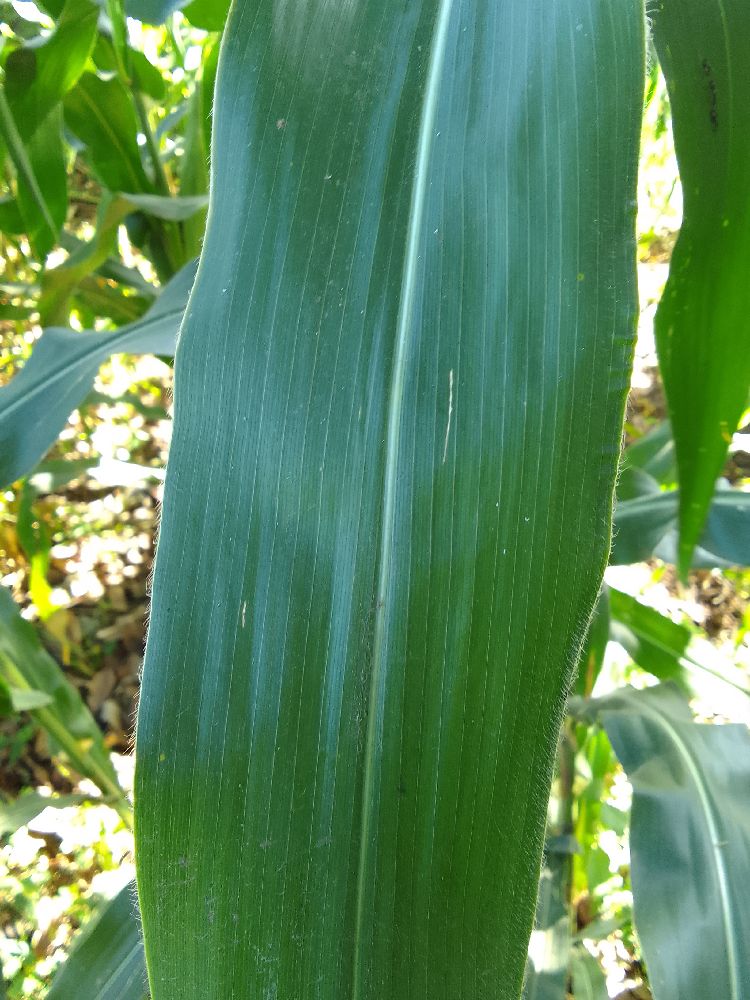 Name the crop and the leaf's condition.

maize, healthy
